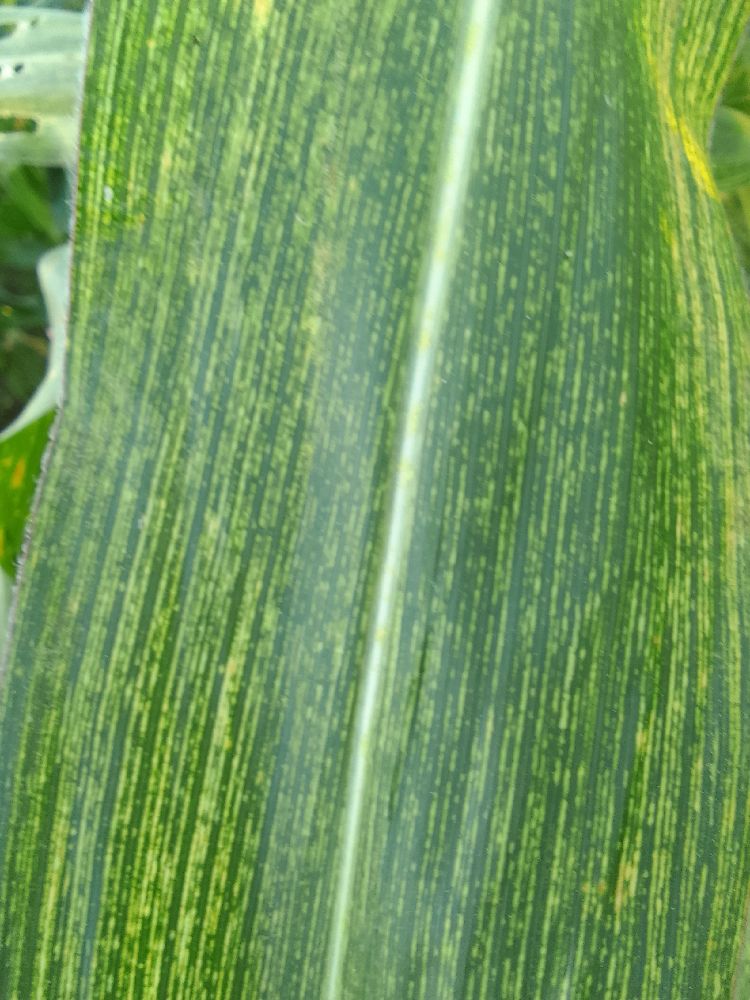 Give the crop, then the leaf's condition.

maize, maize streak virus
